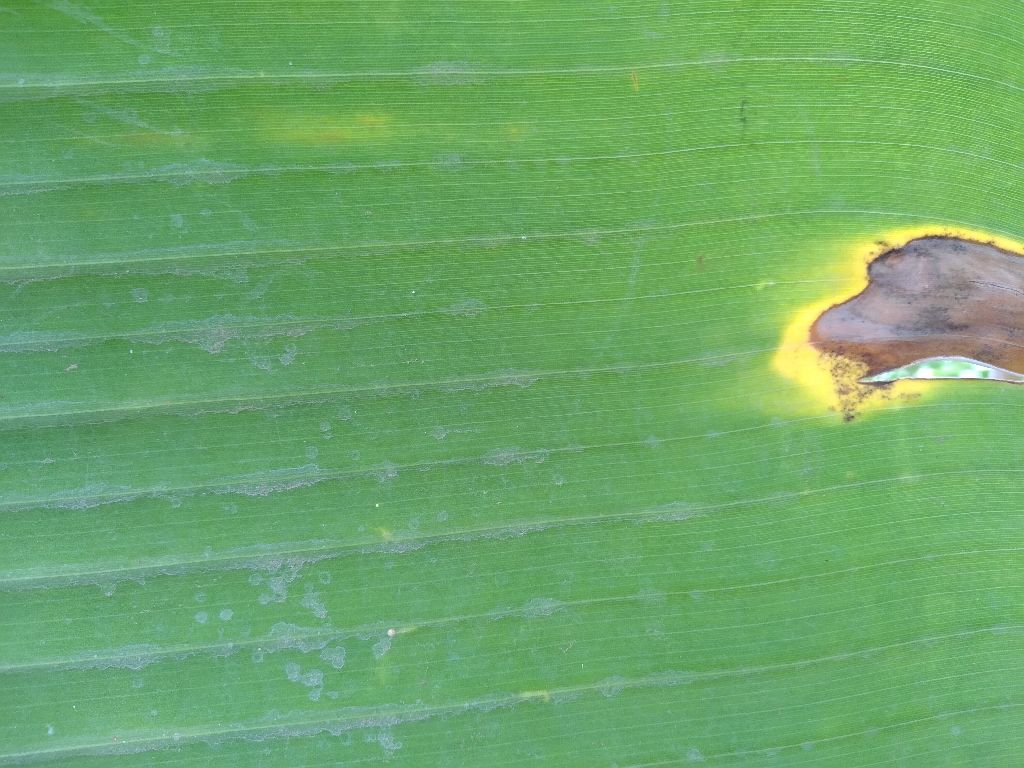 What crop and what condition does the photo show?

banana, black sigatoka
